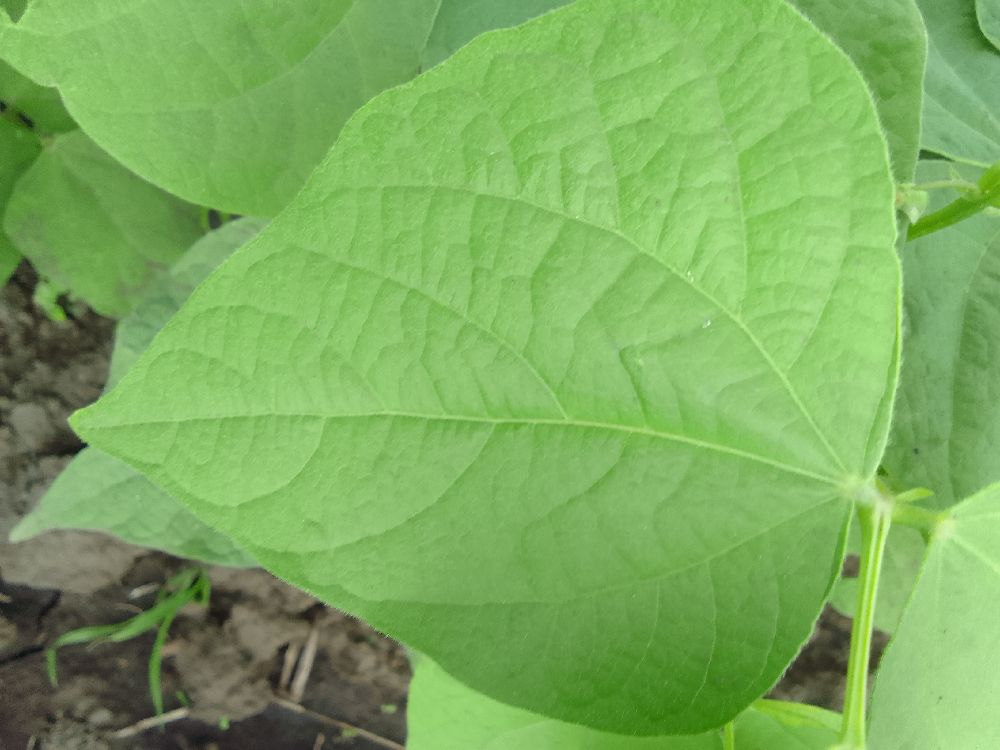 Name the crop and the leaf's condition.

common bean, healthy
